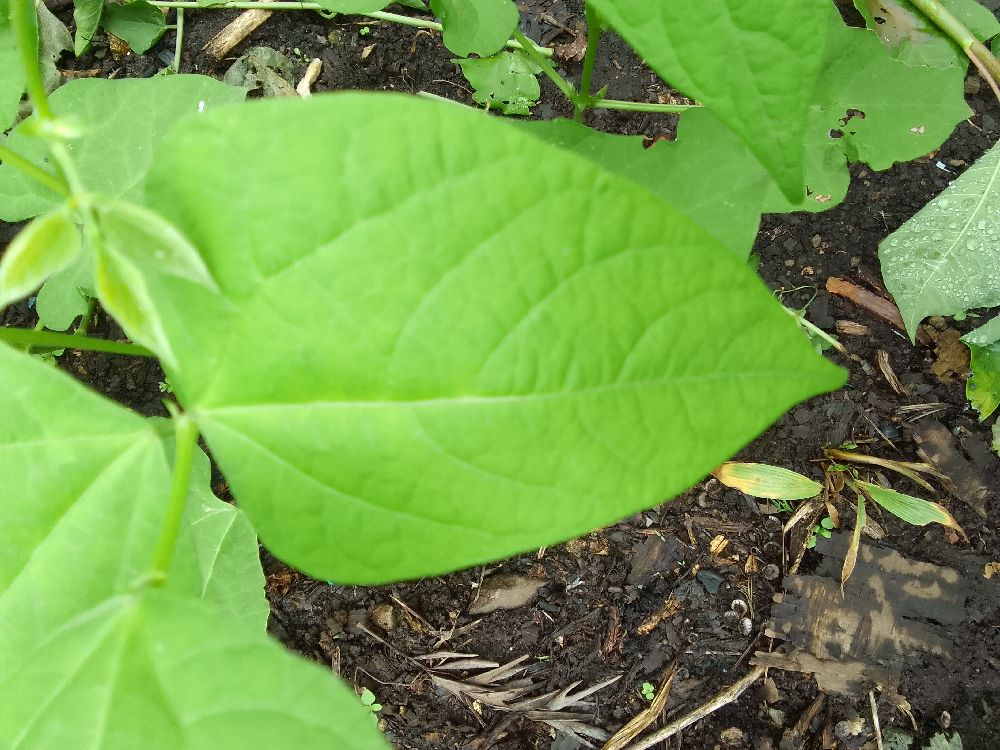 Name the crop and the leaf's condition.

common bean, healthy
